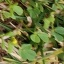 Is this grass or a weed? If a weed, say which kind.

unstructured weed
